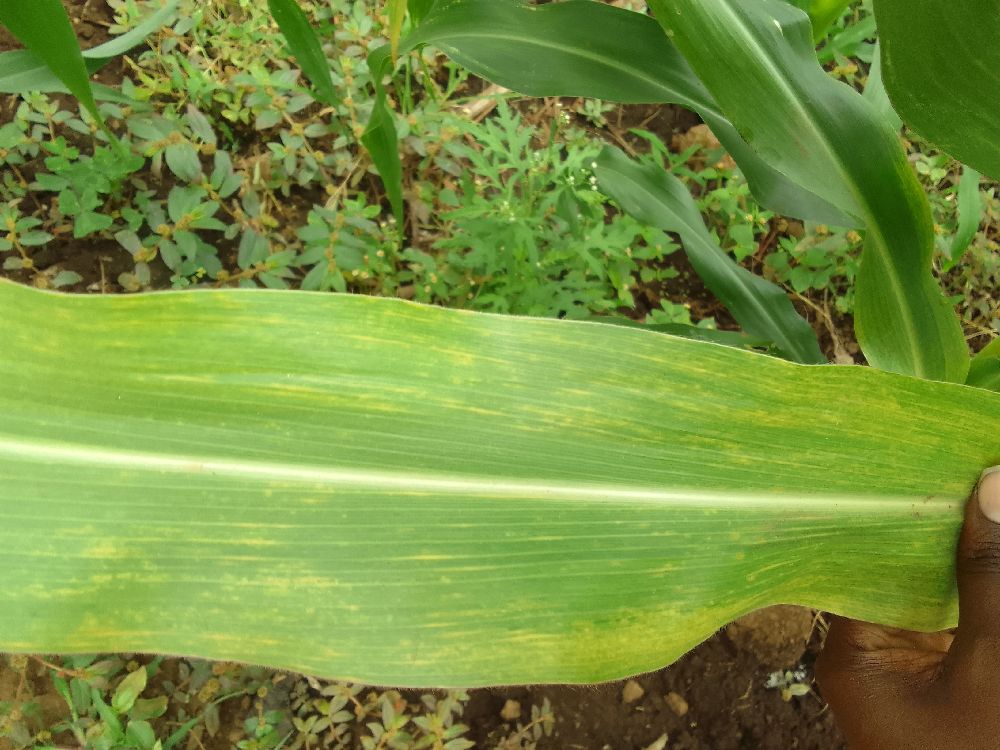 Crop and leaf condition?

maize, maize lethal necrosis
